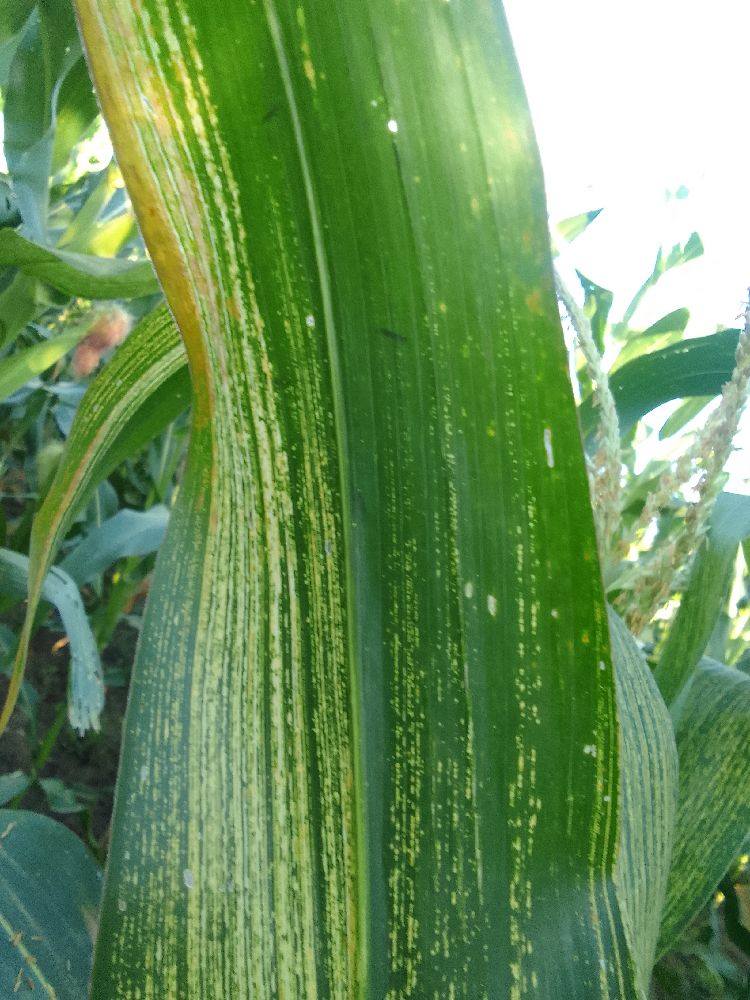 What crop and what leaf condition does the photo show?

maize, maize streak virus
